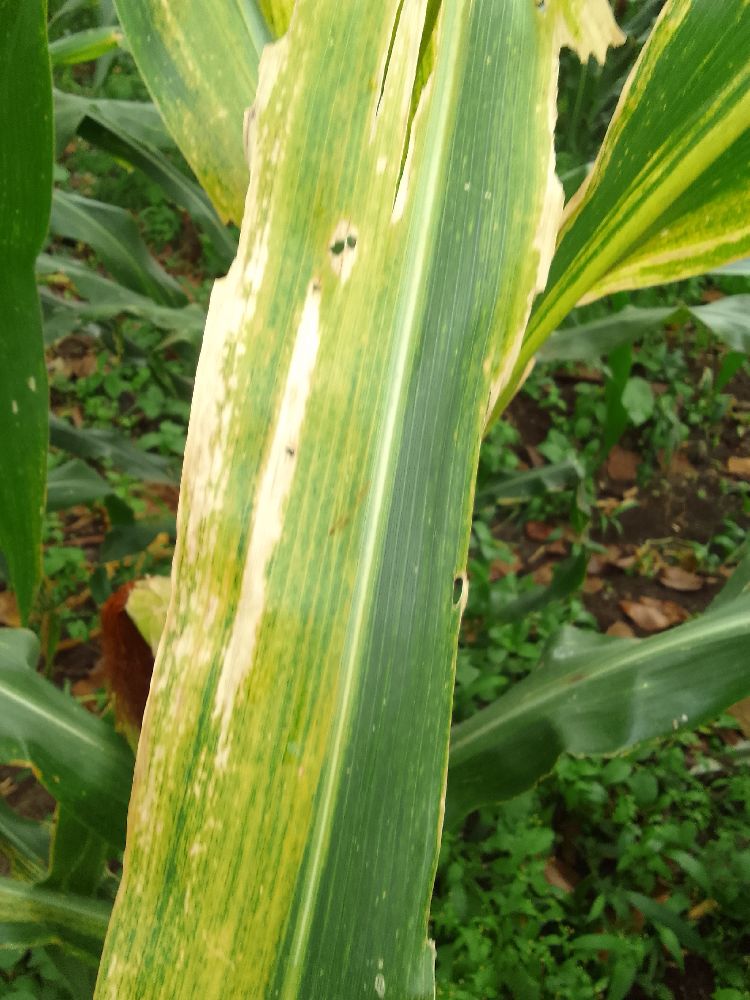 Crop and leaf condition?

maize, maize lethal necrosis
